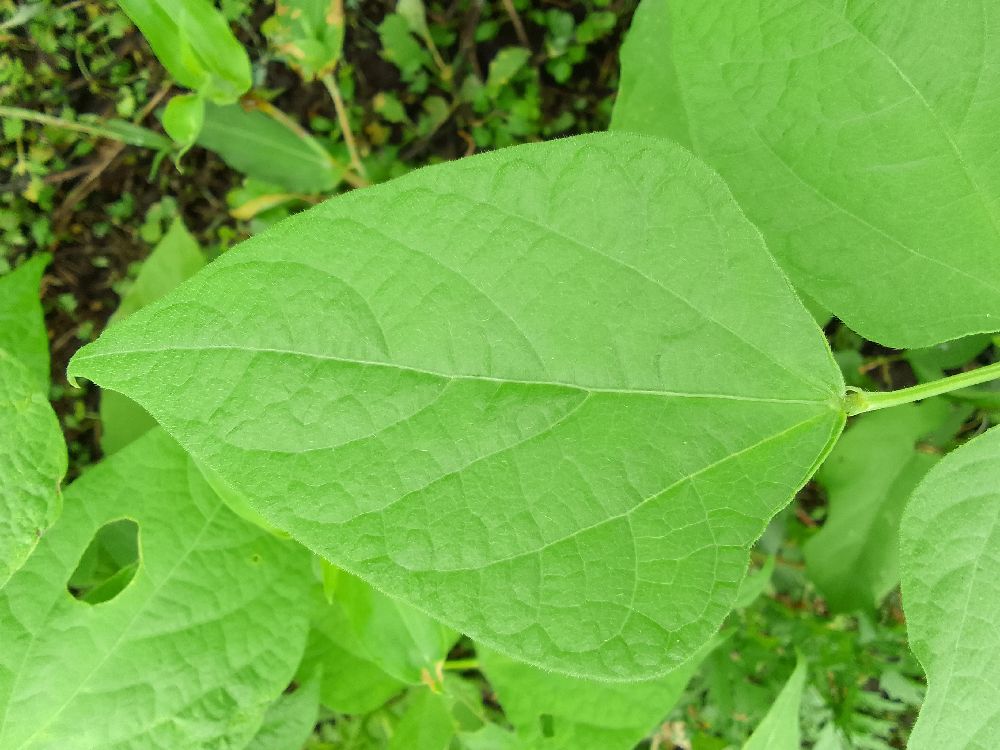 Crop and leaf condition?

common bean, healthy
